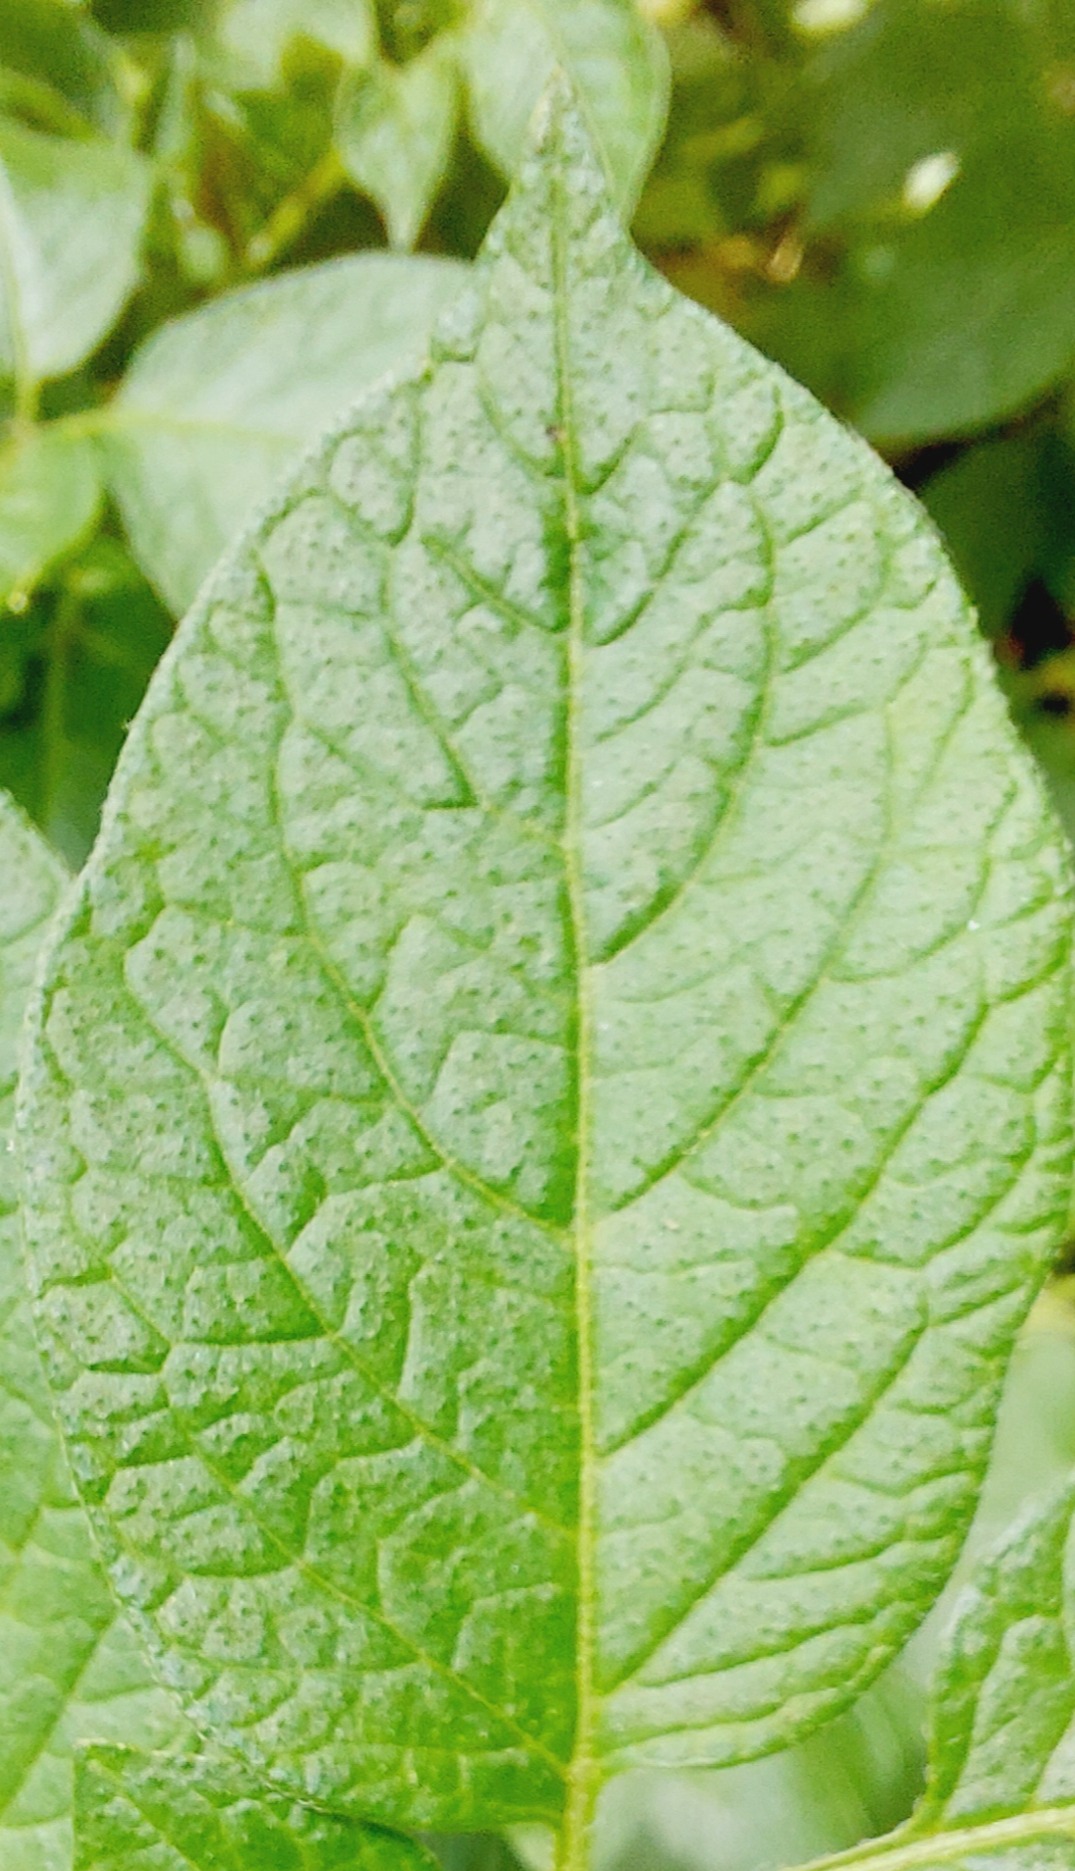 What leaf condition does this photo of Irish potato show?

healthy
